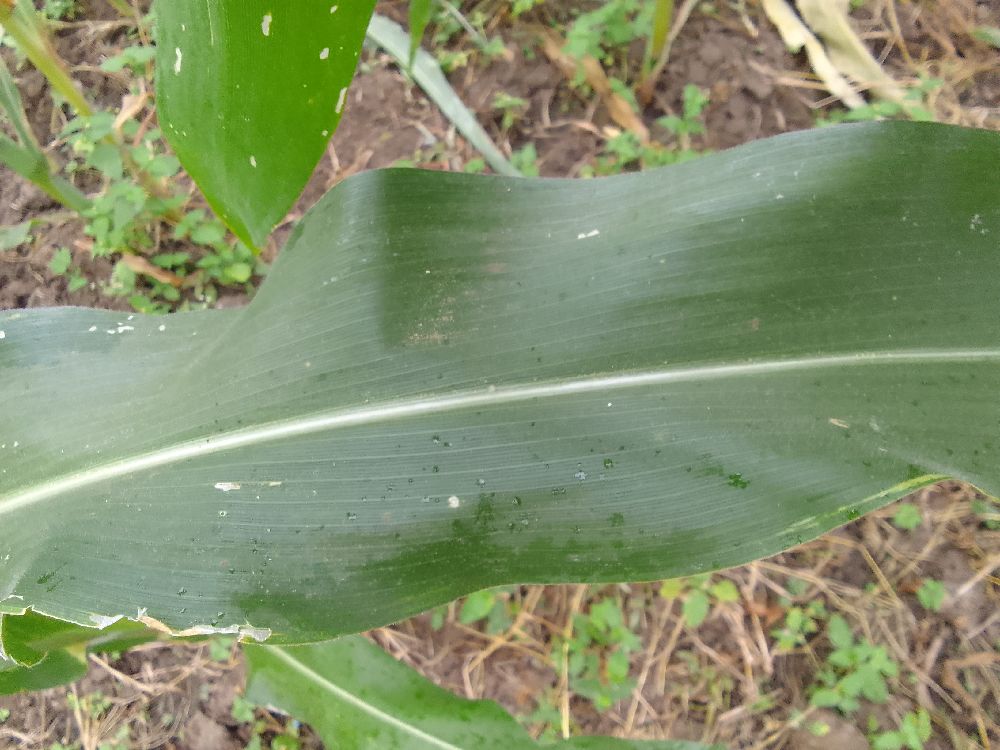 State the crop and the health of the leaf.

maize, healthy
